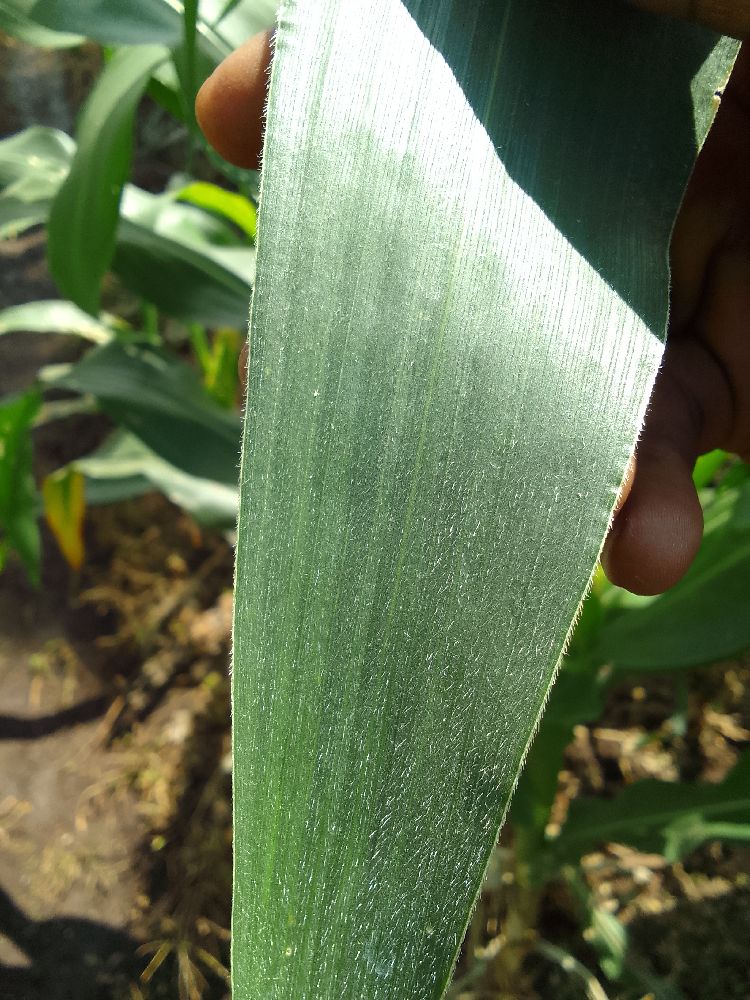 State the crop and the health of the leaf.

maize, healthy
